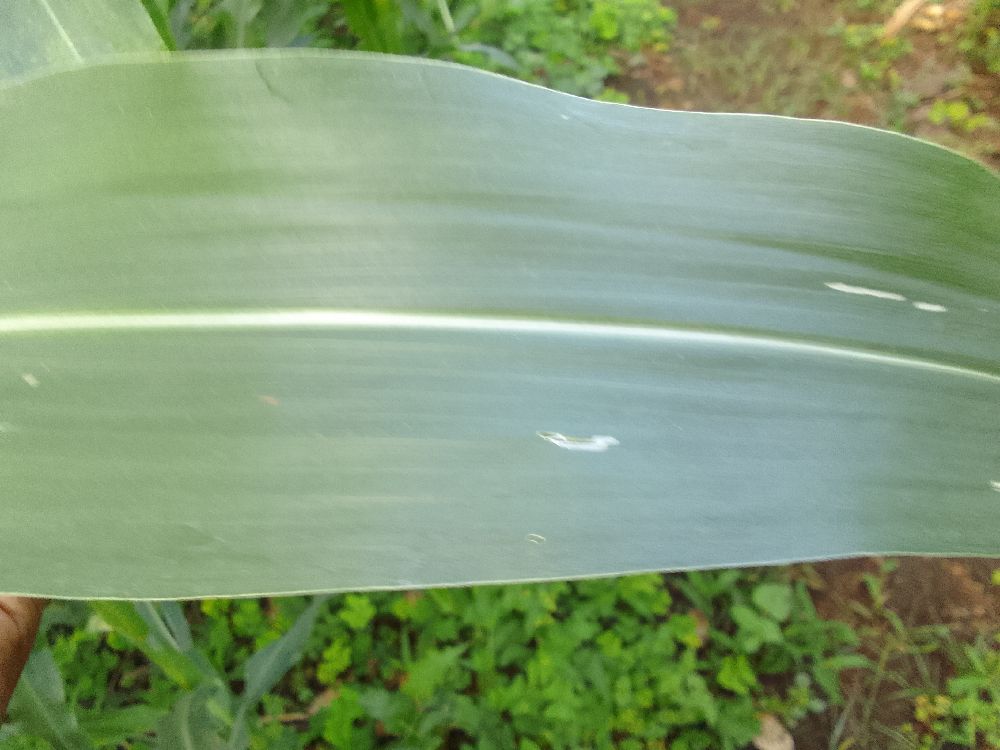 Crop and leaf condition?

maize, healthy
